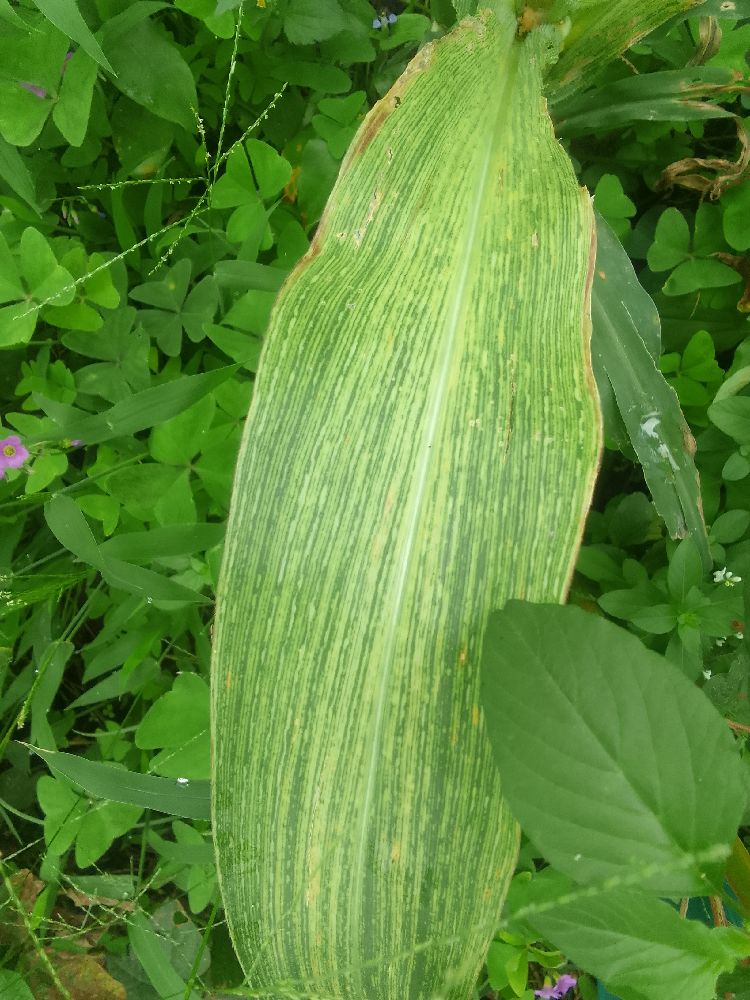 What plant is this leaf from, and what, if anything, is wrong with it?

maize, maize streak virus
